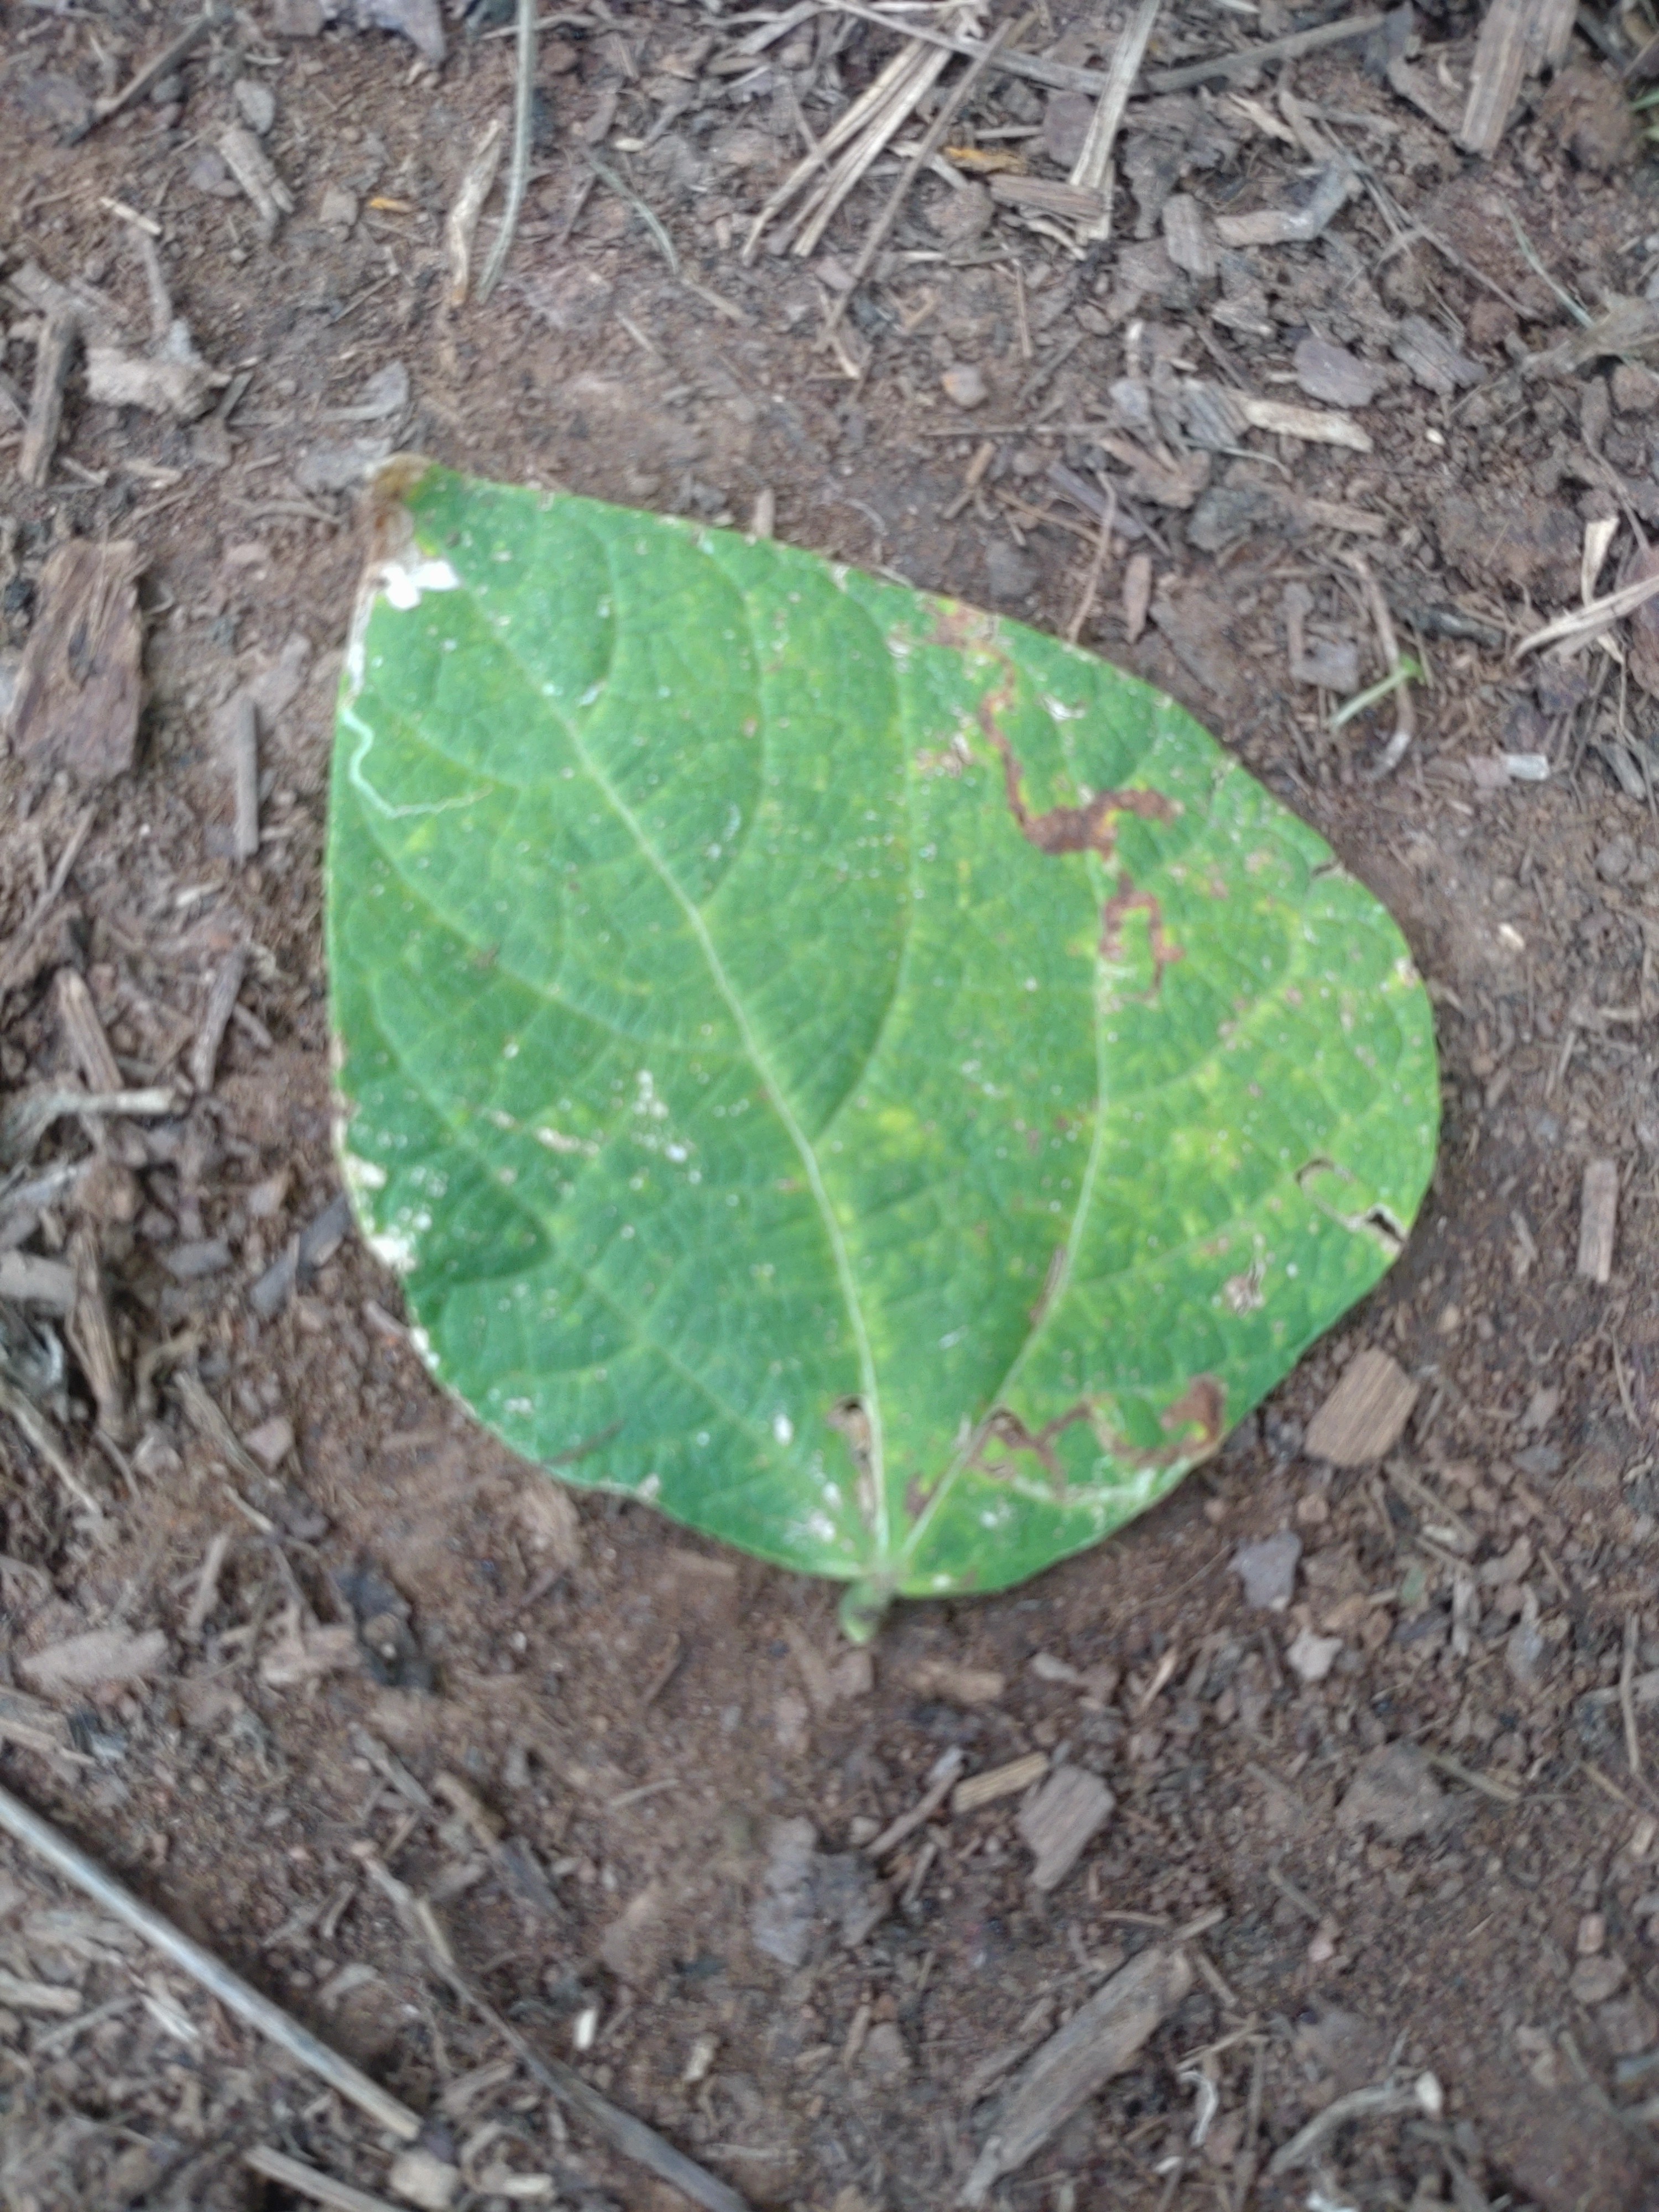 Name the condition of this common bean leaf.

anthracnose
